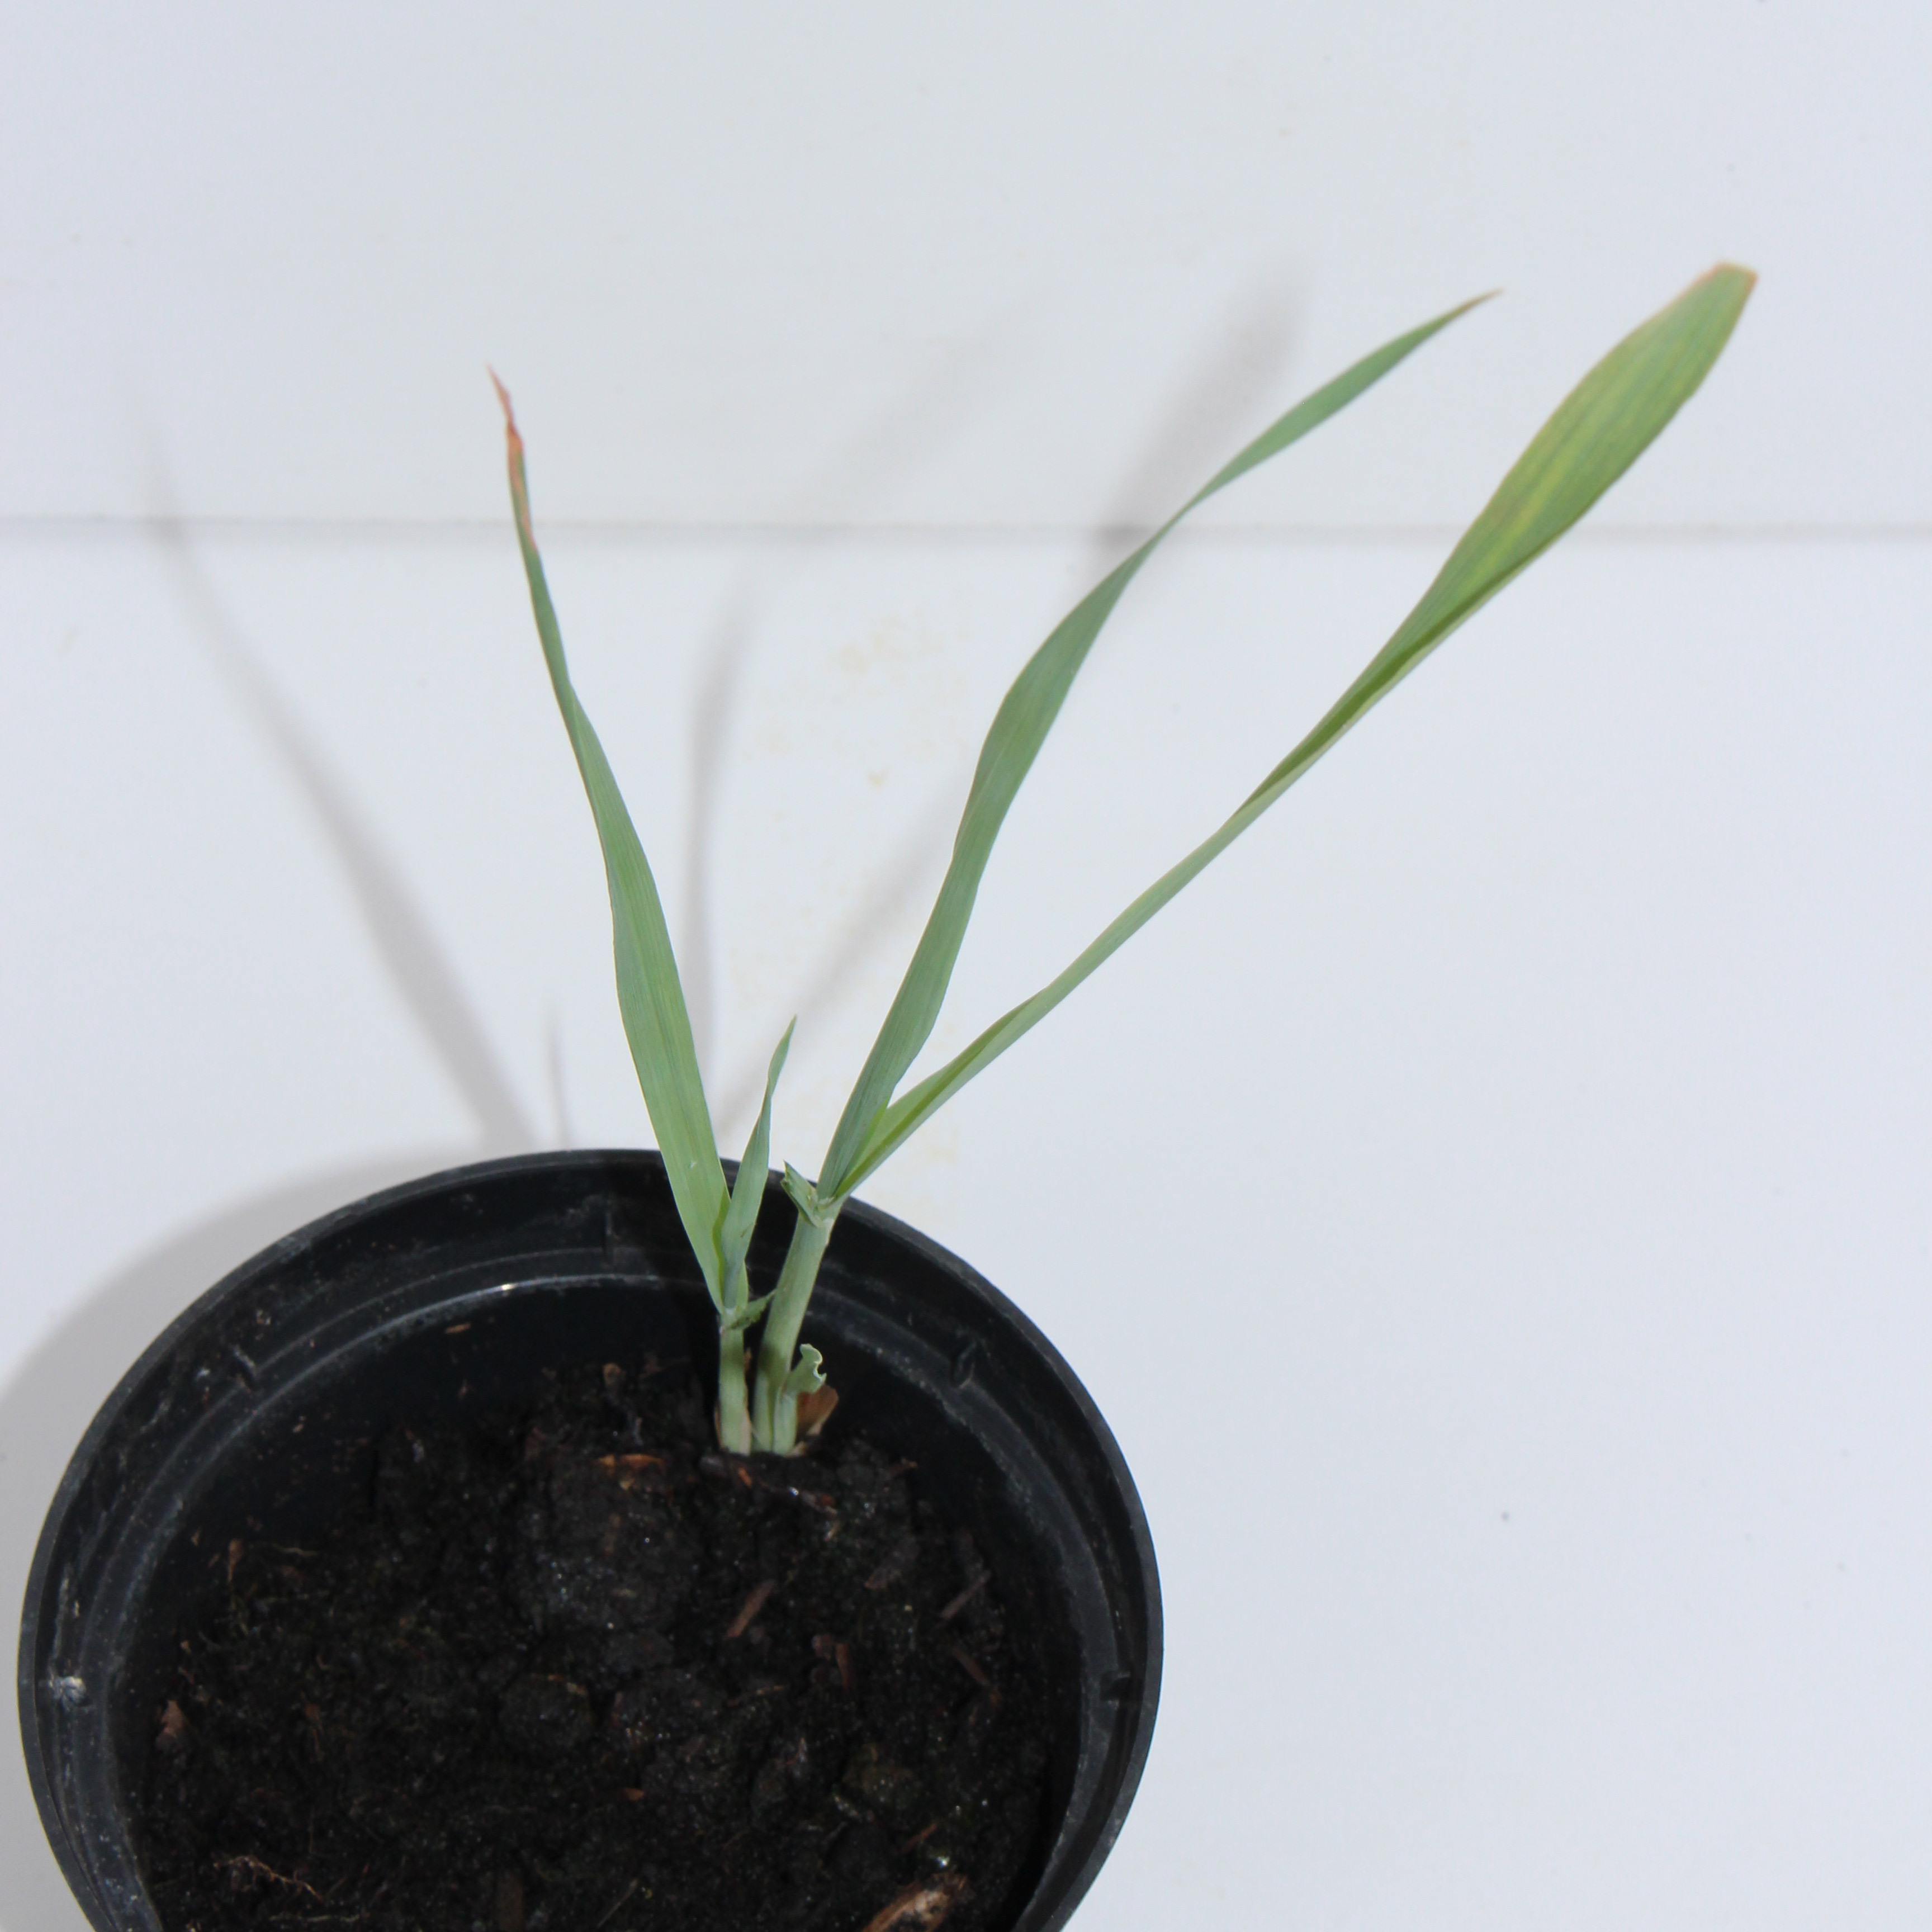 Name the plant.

Avena sterilis
